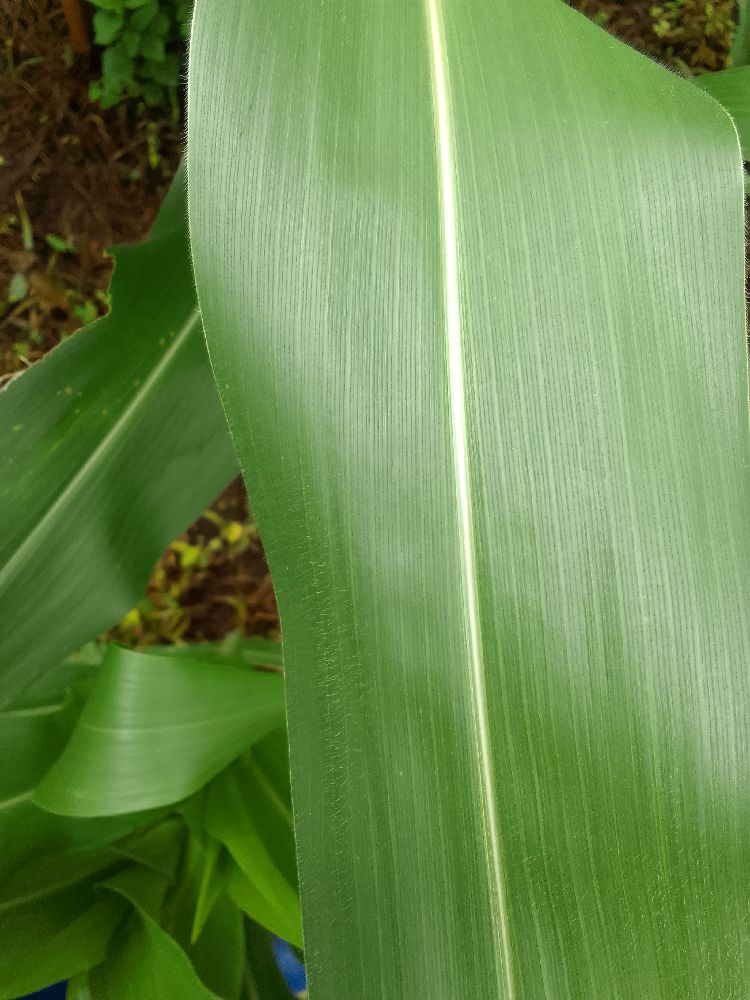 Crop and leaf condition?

maize, healthy
